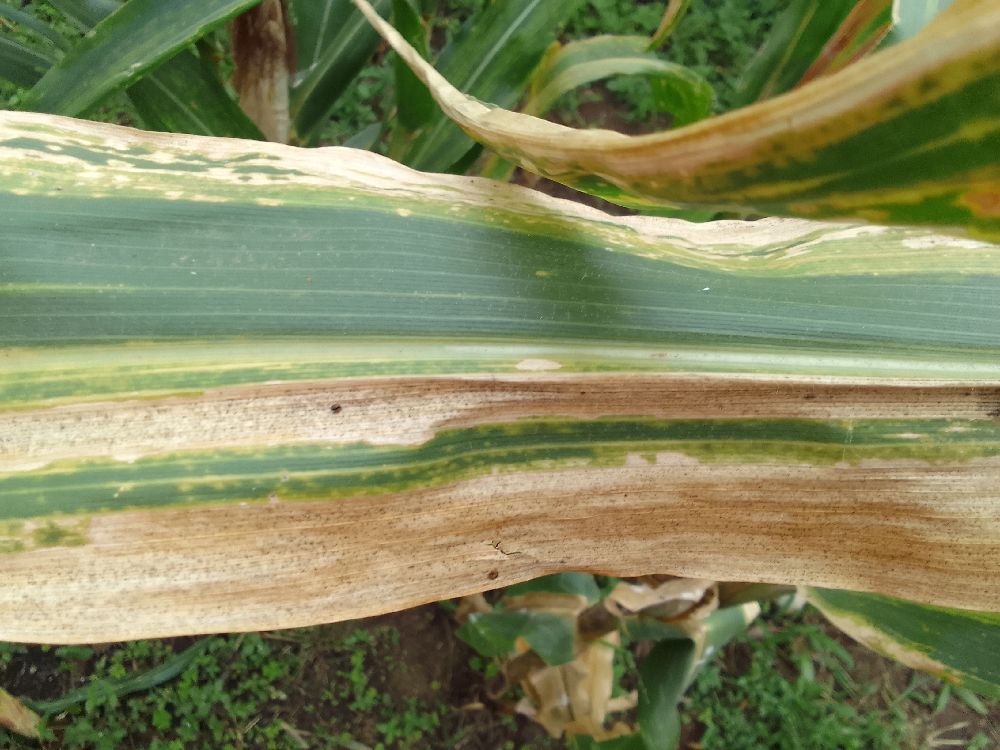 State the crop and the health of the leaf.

maize, maize lethal necrosis
